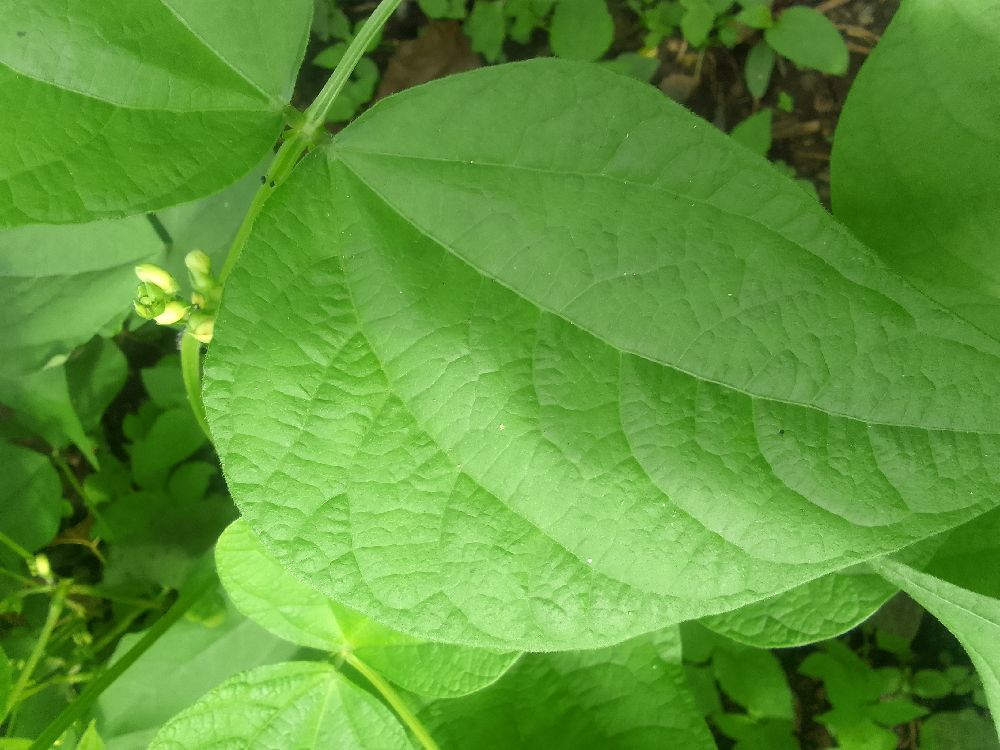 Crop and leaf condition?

common bean, healthy
